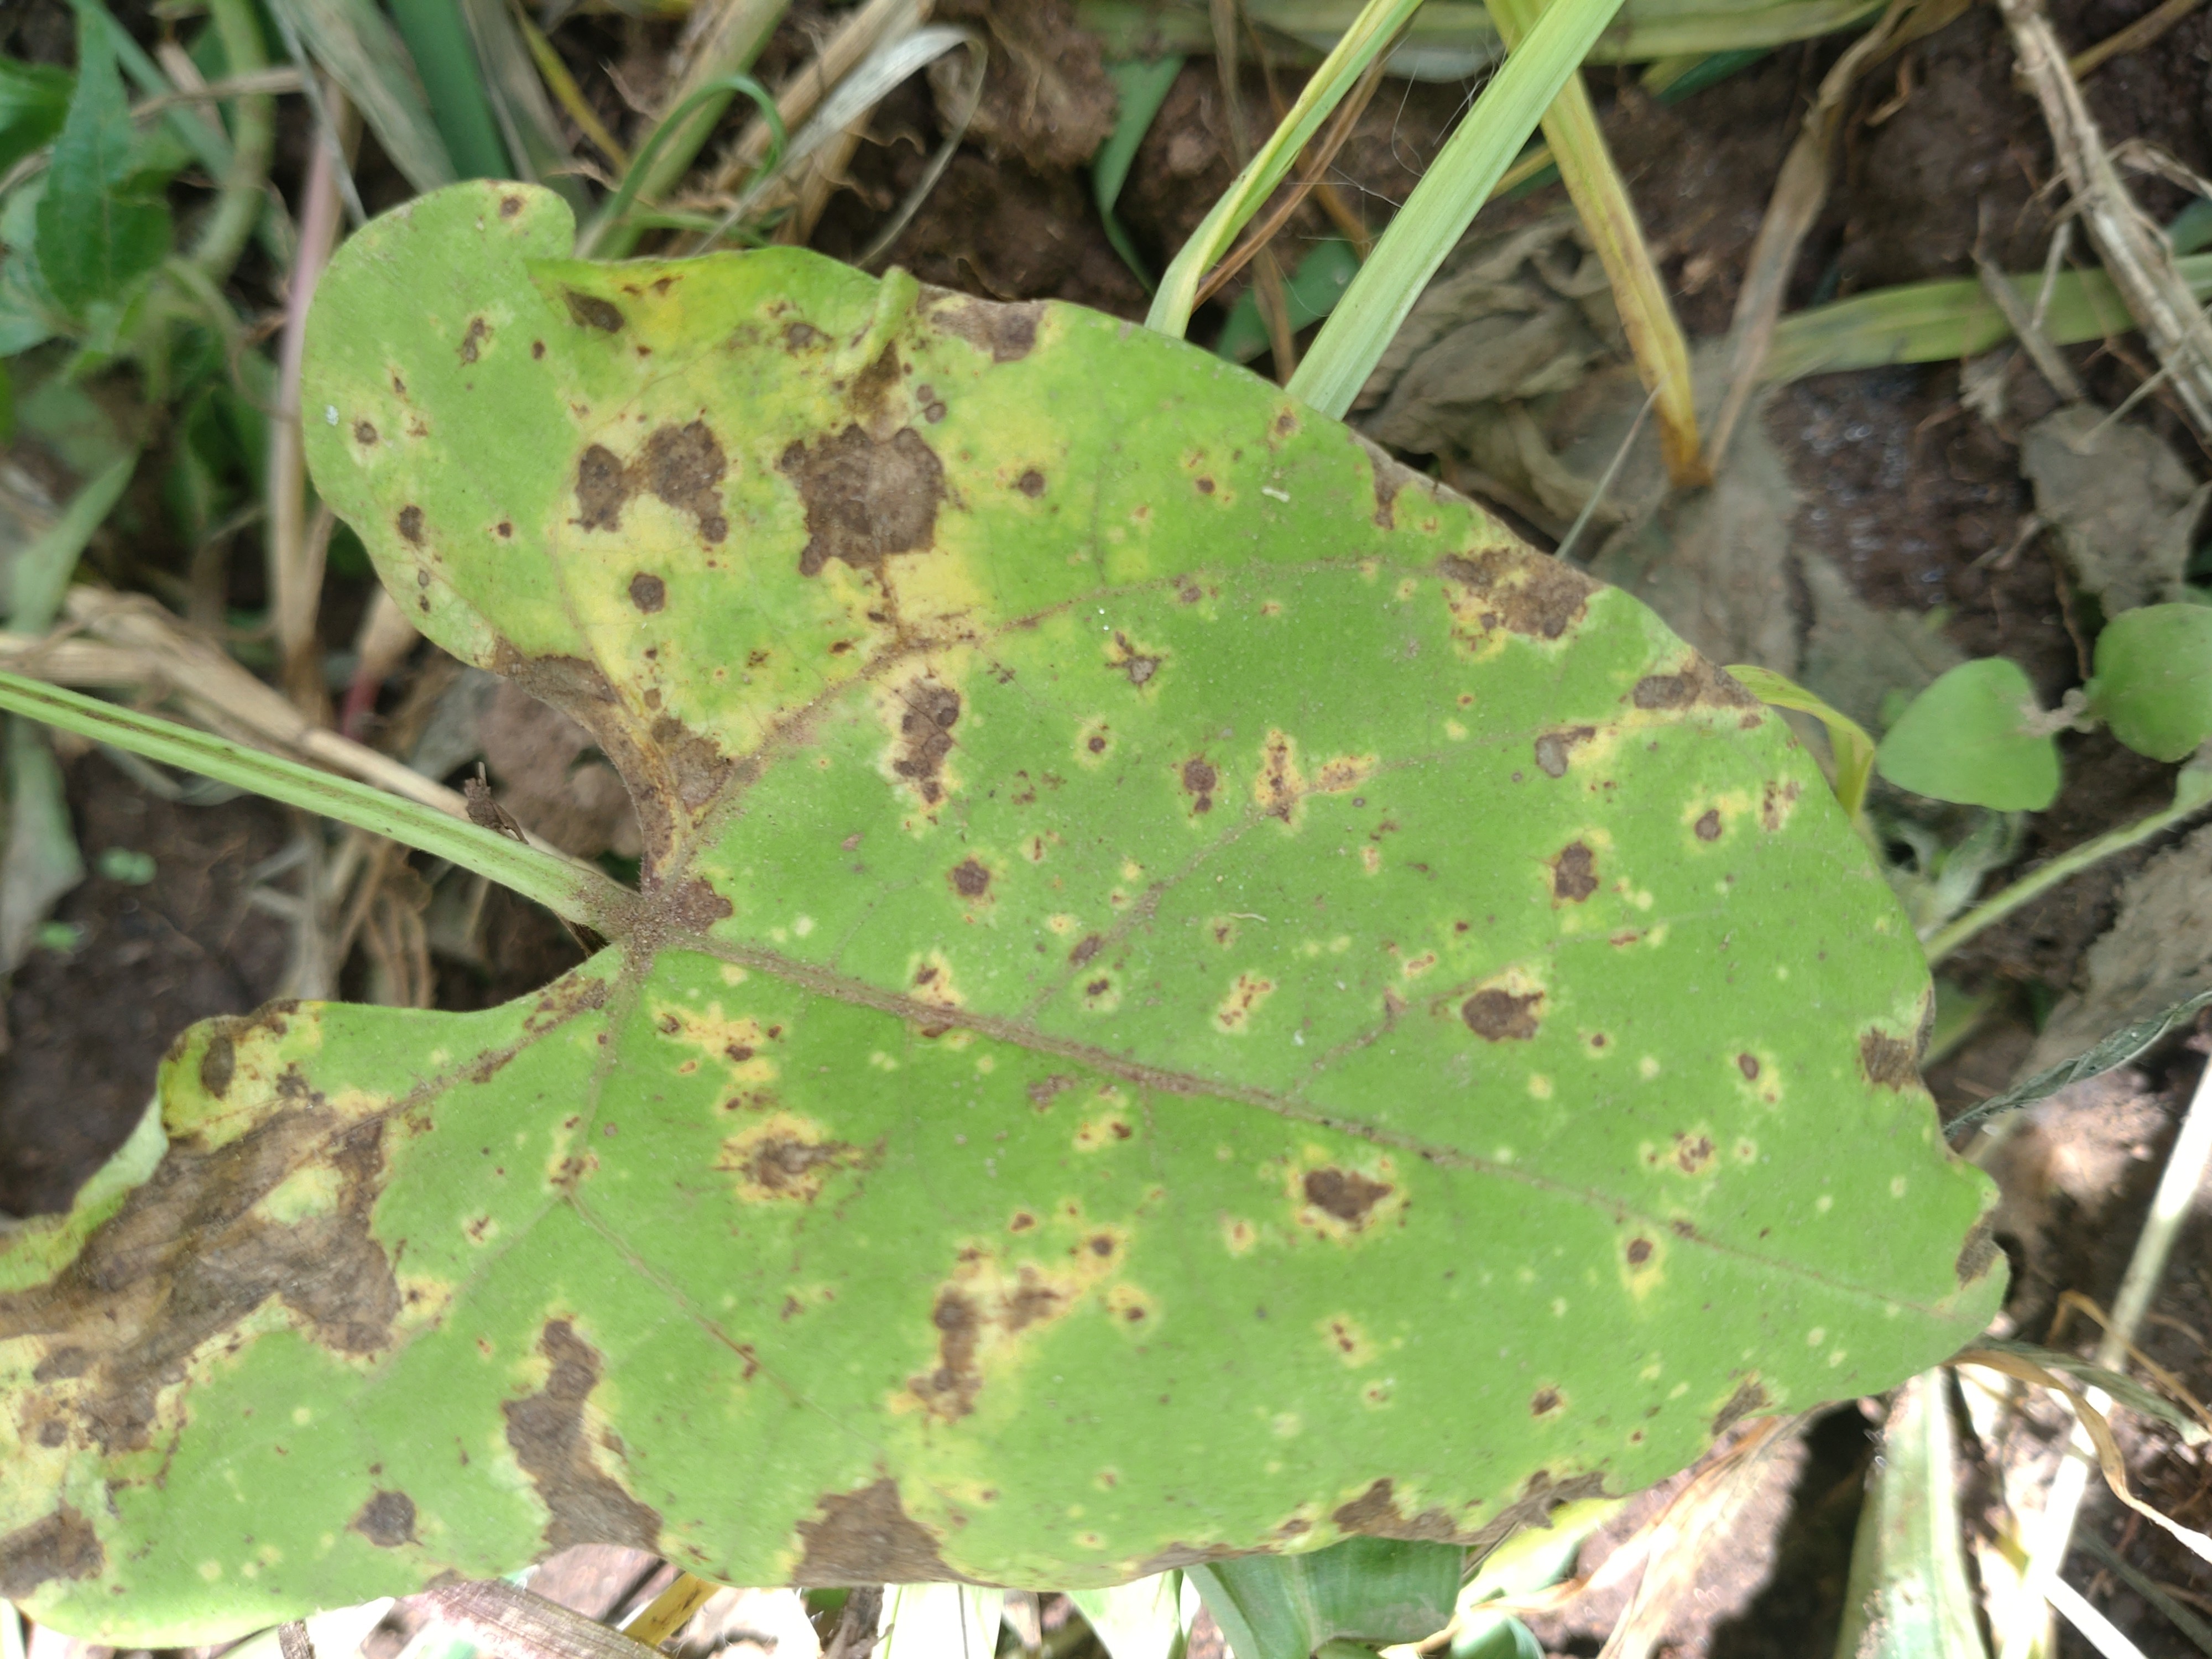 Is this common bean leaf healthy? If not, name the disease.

rust
